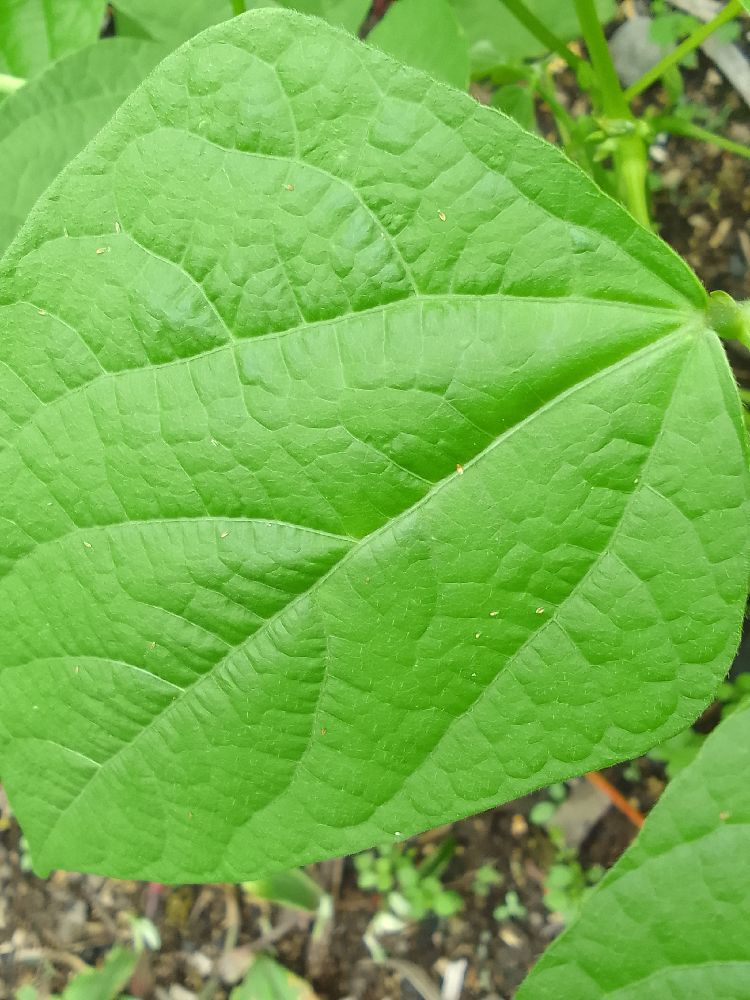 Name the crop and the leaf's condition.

common bean, healthy
